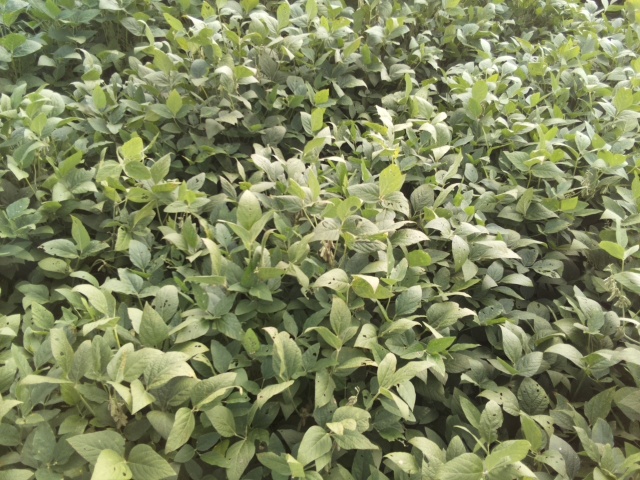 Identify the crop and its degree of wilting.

soybean, leaflets folding inward at secondary pulvinus with no turgor loss in leaflets or petioles
